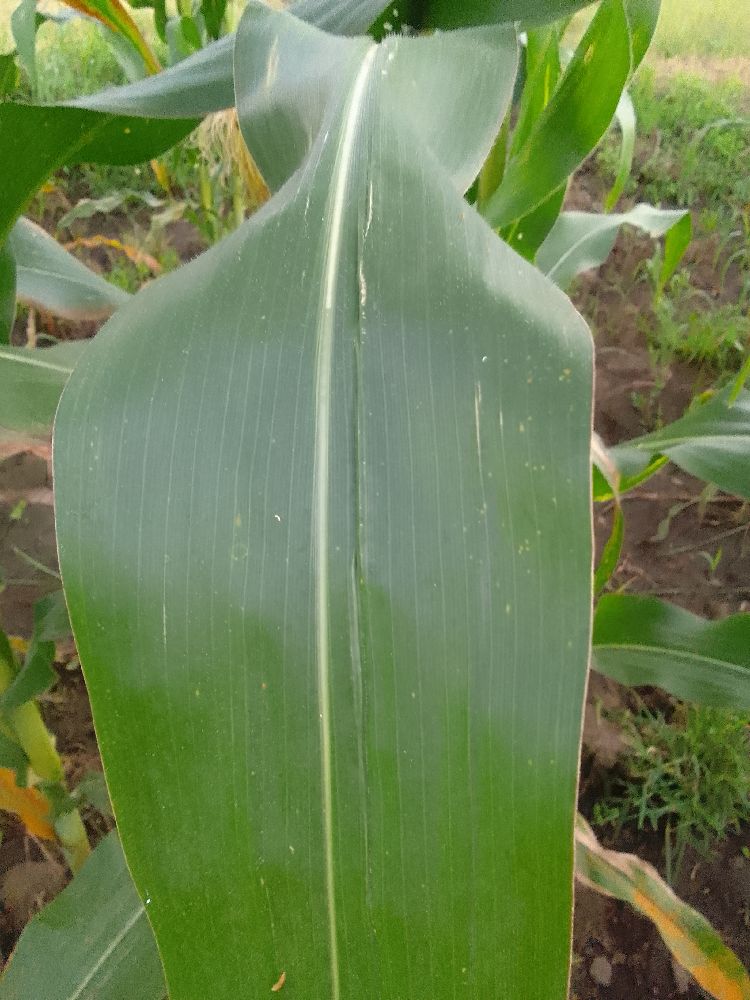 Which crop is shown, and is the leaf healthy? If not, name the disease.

maize, healthy
